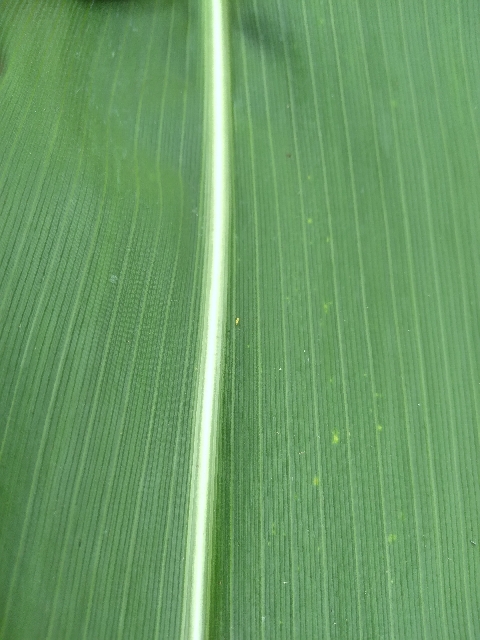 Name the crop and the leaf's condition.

maize, healthy
